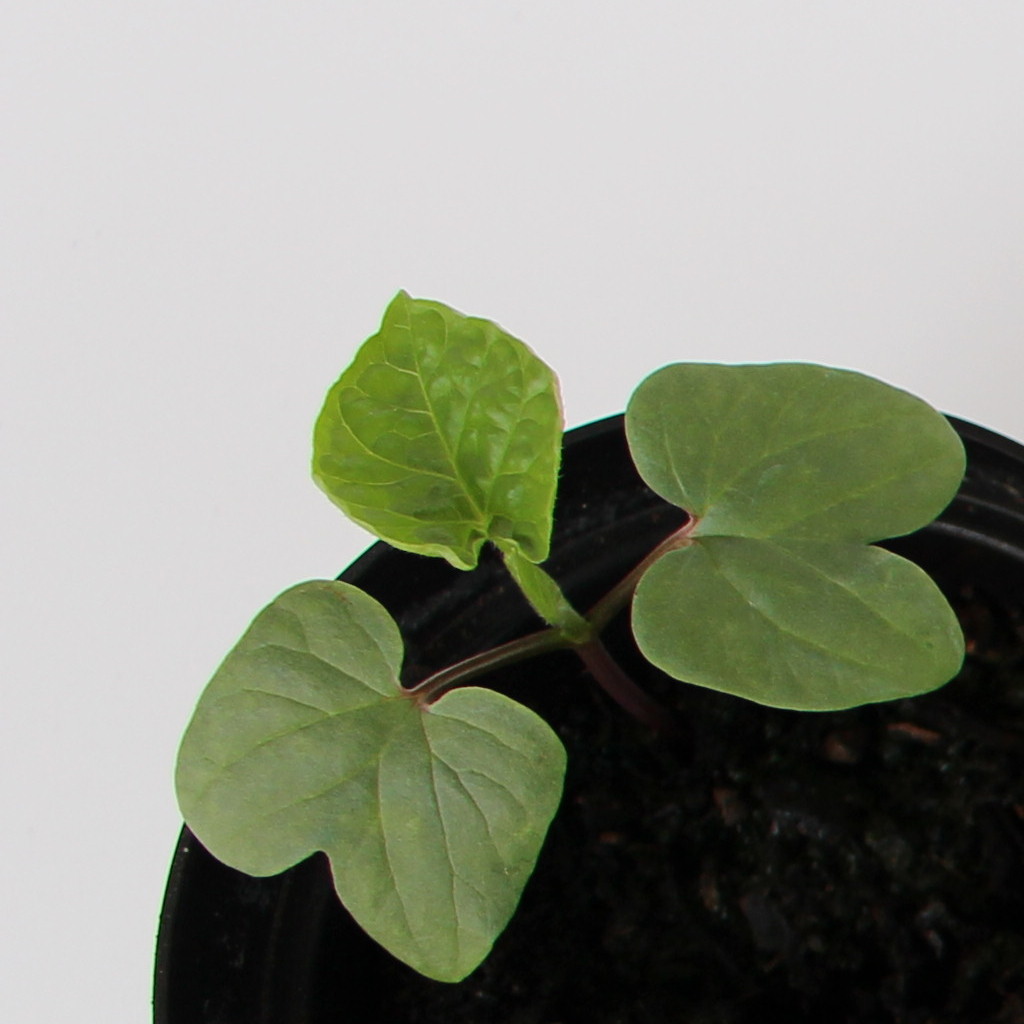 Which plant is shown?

Convolvulus arvensis
